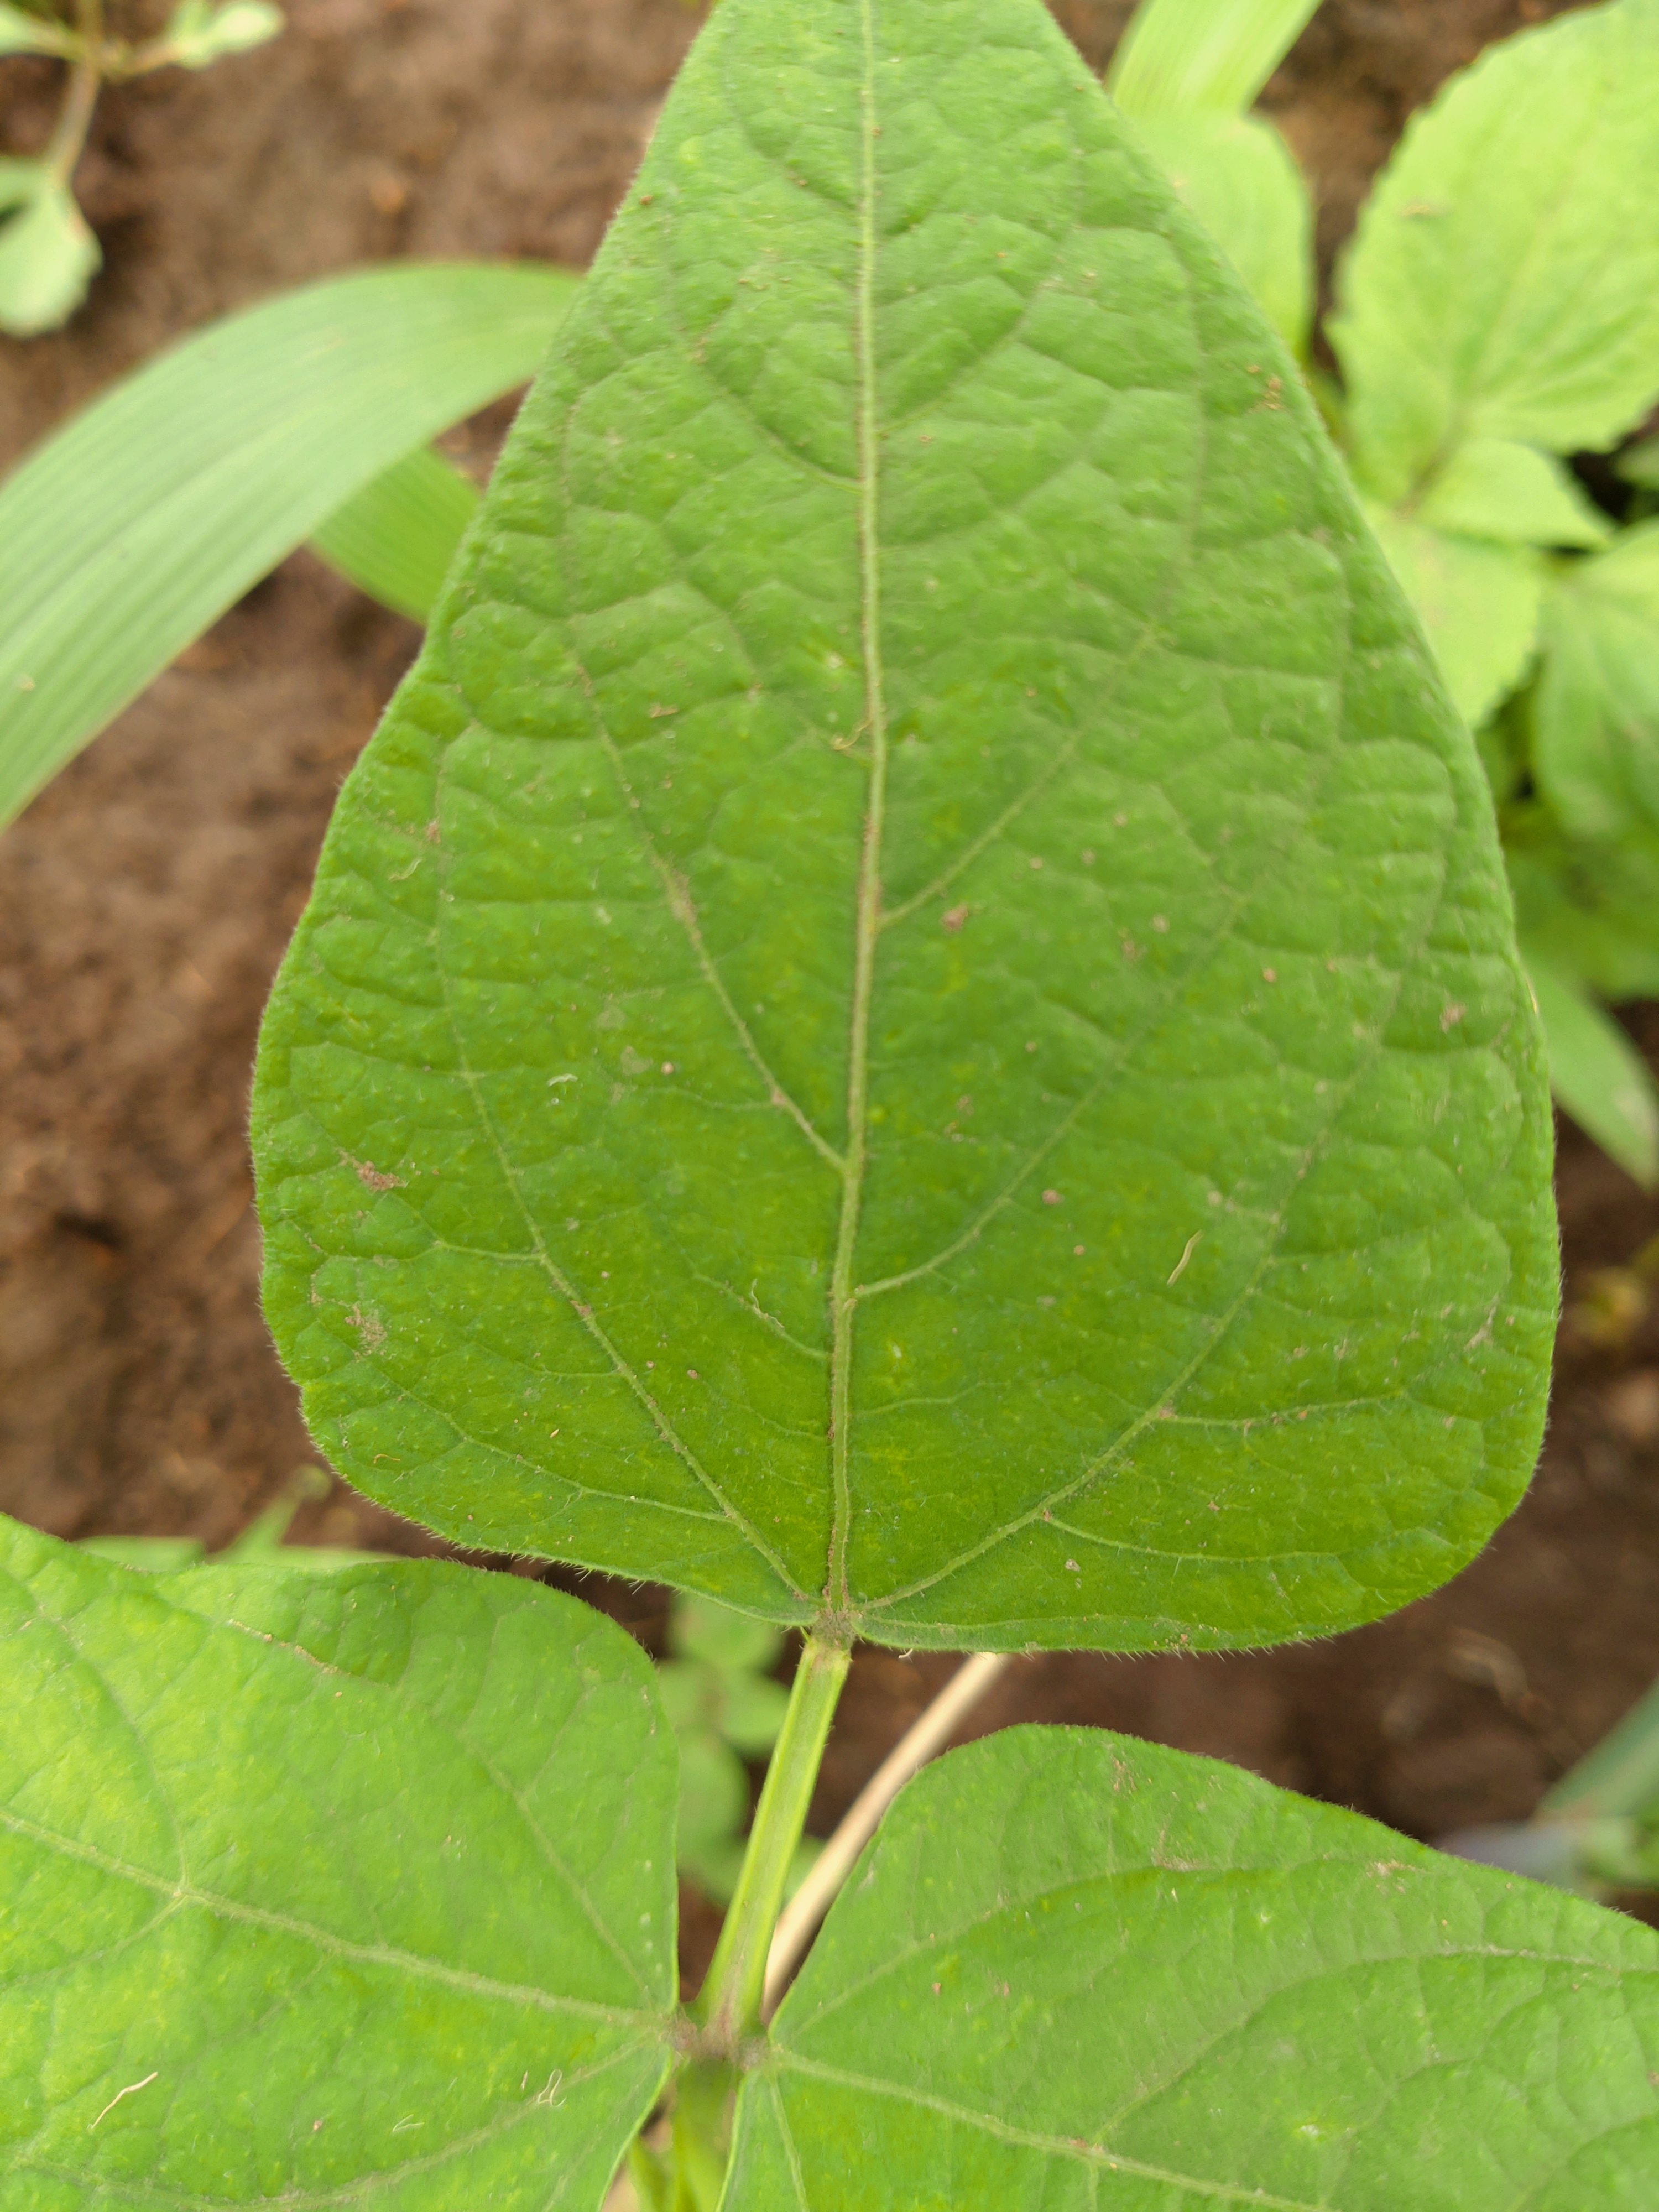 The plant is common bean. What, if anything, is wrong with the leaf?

healthy
